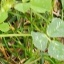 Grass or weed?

unstructured weed
